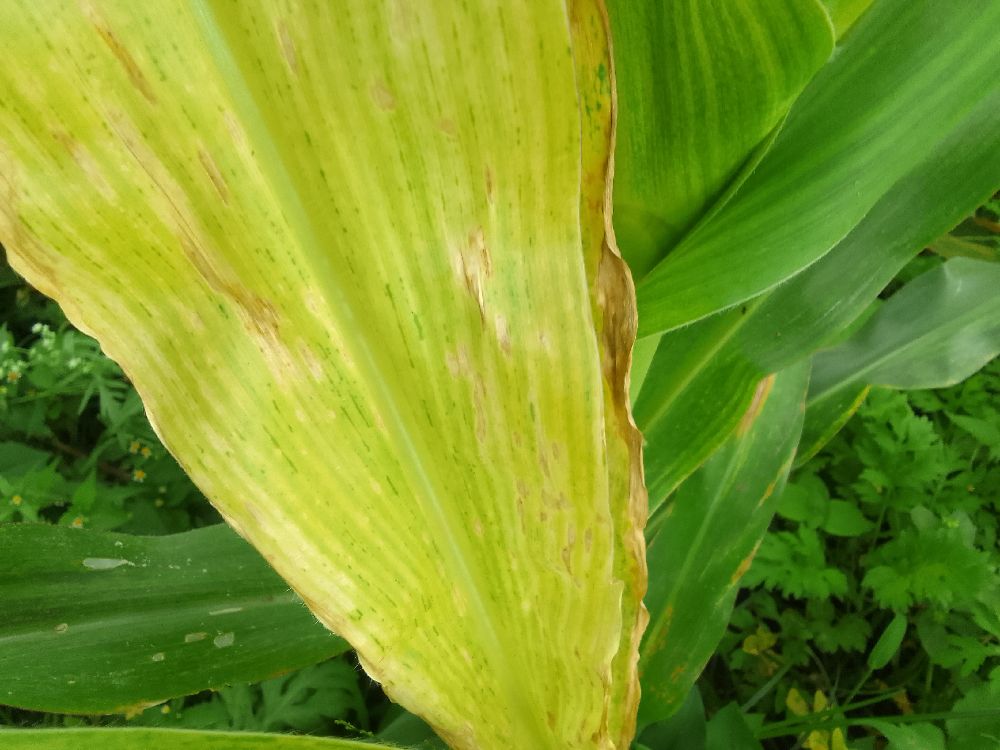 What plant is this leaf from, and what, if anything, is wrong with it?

maize, maize lethal necrosis
